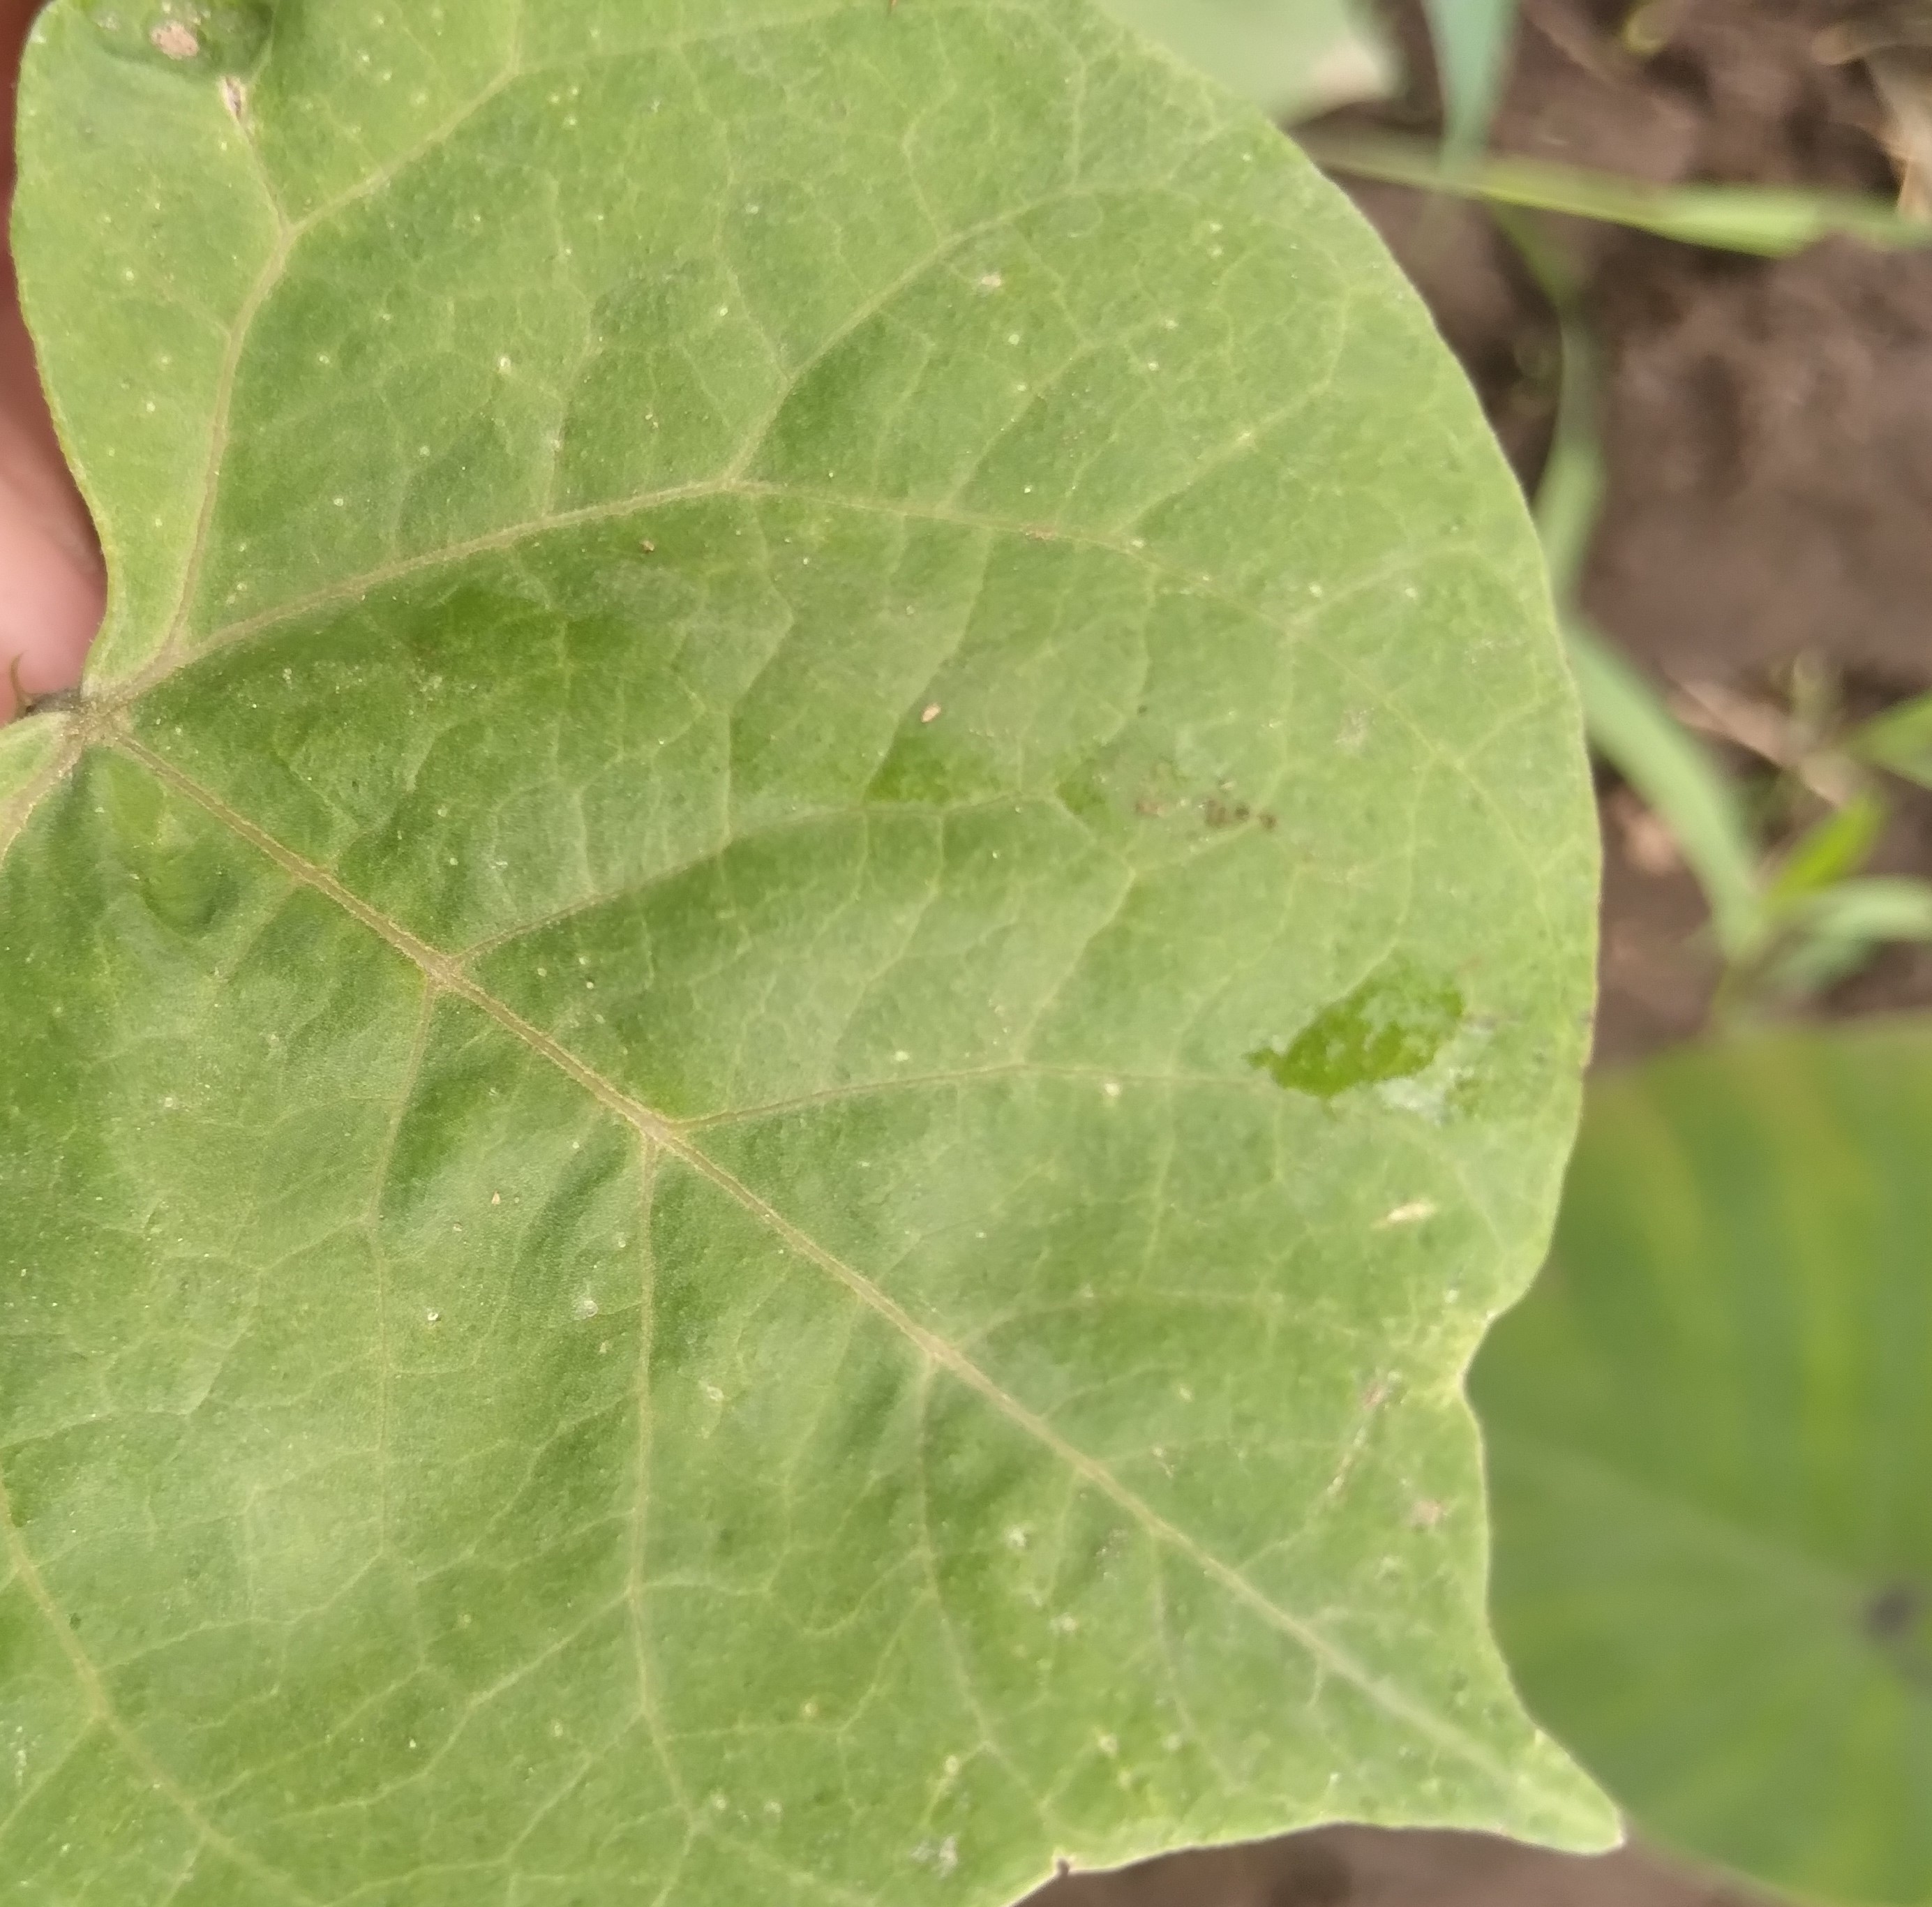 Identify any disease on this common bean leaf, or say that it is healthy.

healthy
